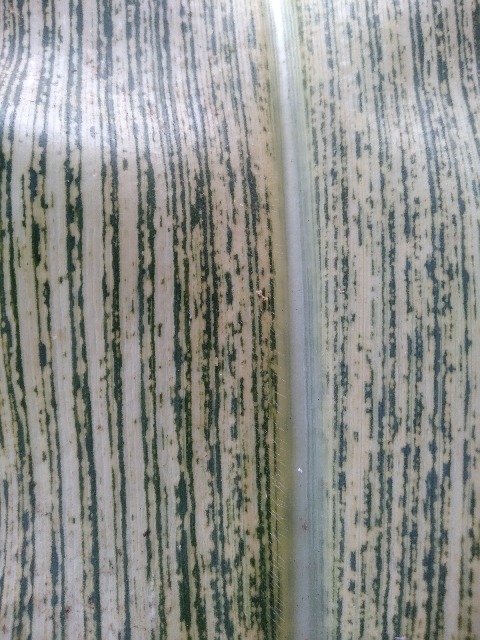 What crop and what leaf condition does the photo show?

maize, maize streak virus
